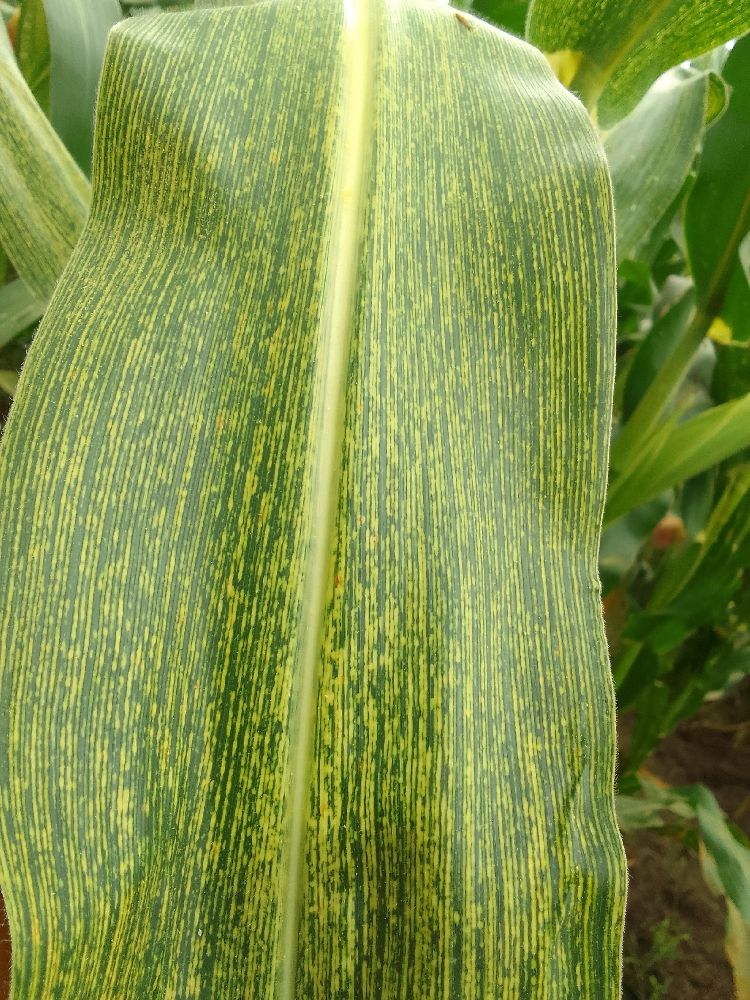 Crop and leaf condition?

maize, maize streak virus
